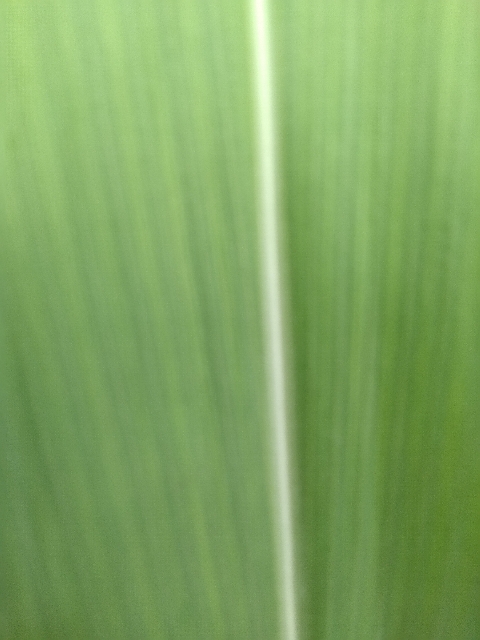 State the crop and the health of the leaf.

maize, healthy
